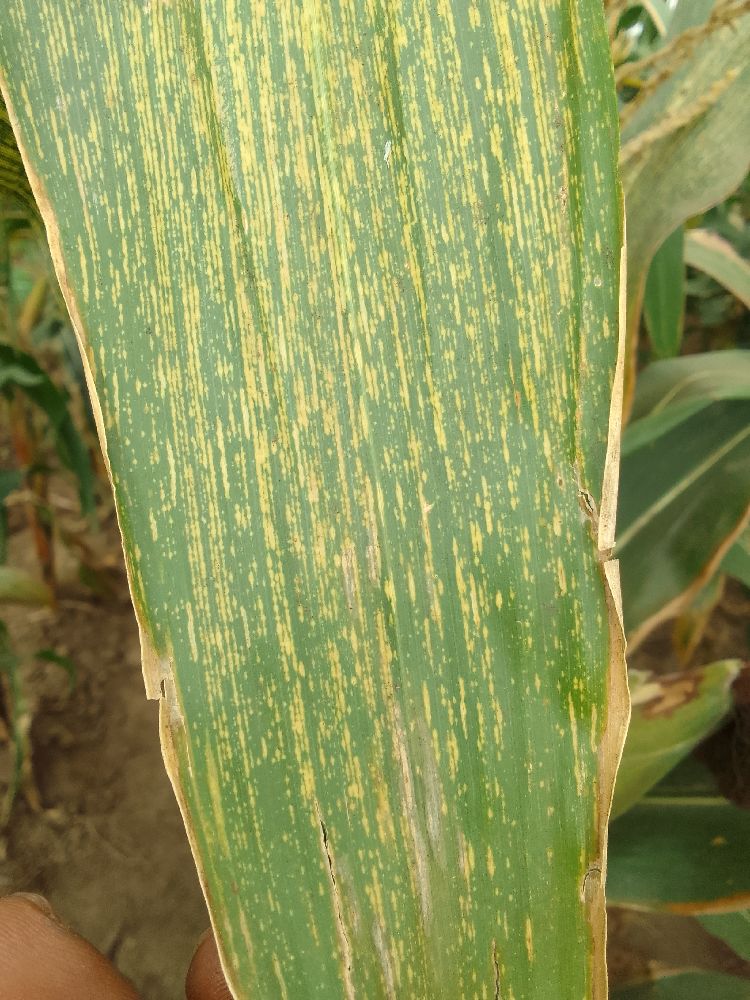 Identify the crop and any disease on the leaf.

maize, maize streak virus
